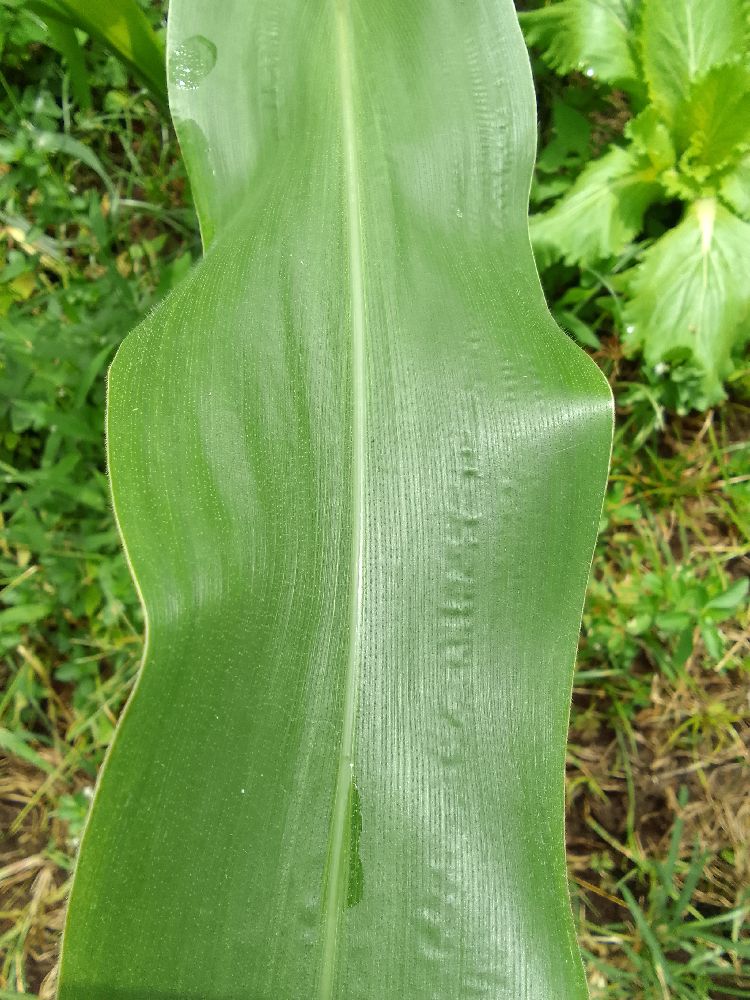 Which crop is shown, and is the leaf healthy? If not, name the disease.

maize, healthy
